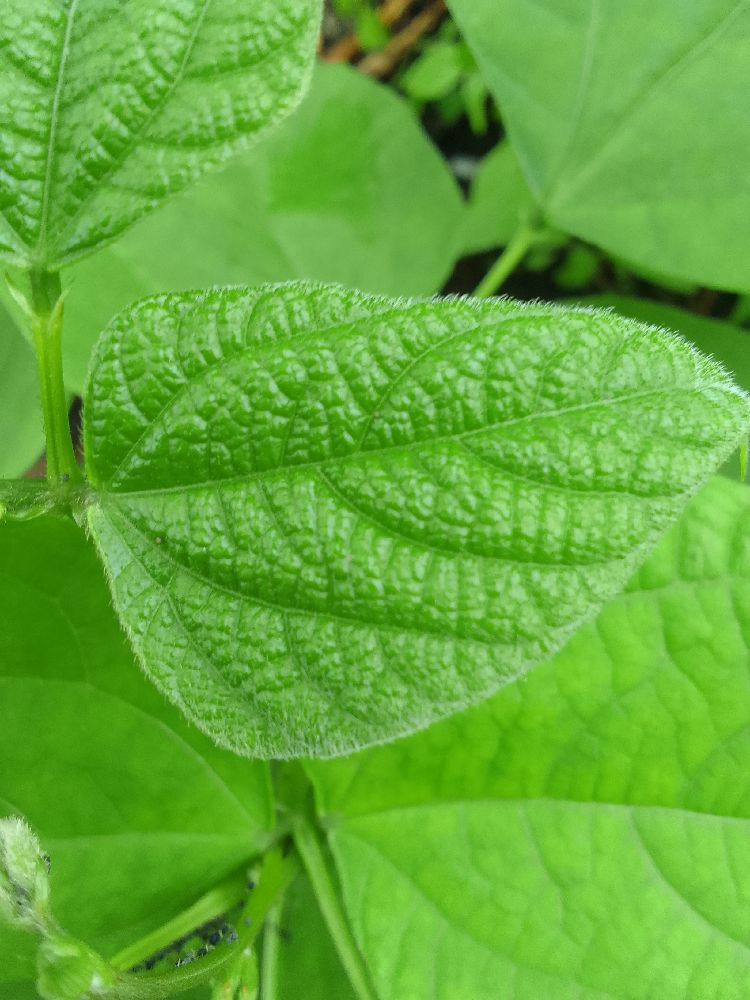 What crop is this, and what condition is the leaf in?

common bean, healthy
